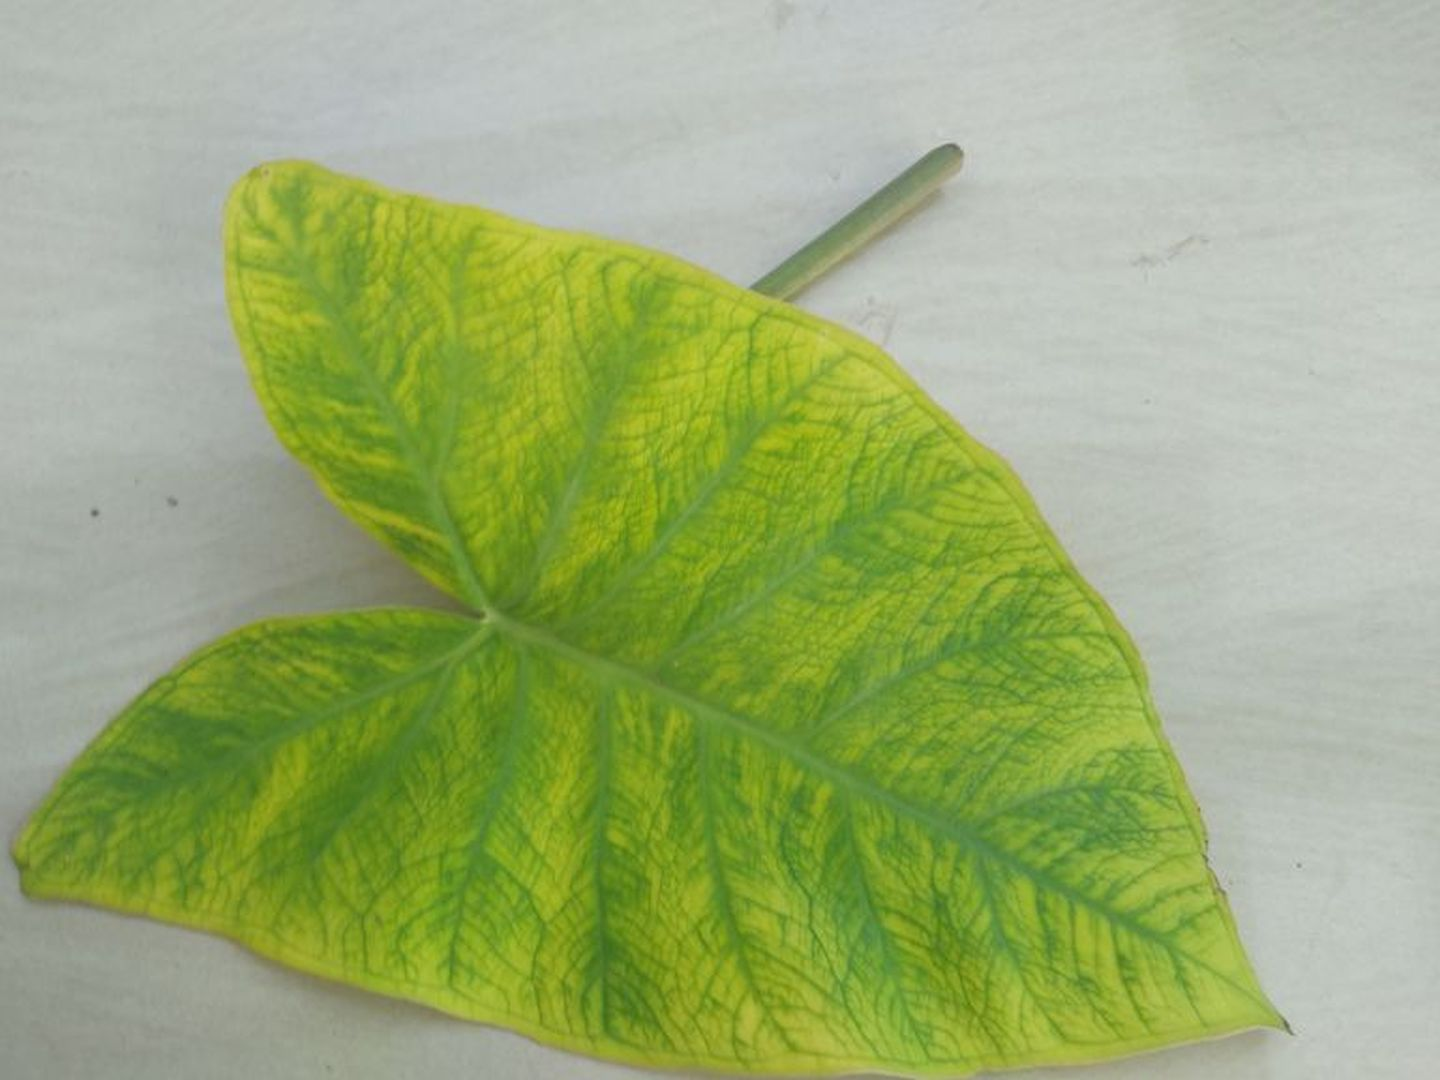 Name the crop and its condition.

taro, mosaic
